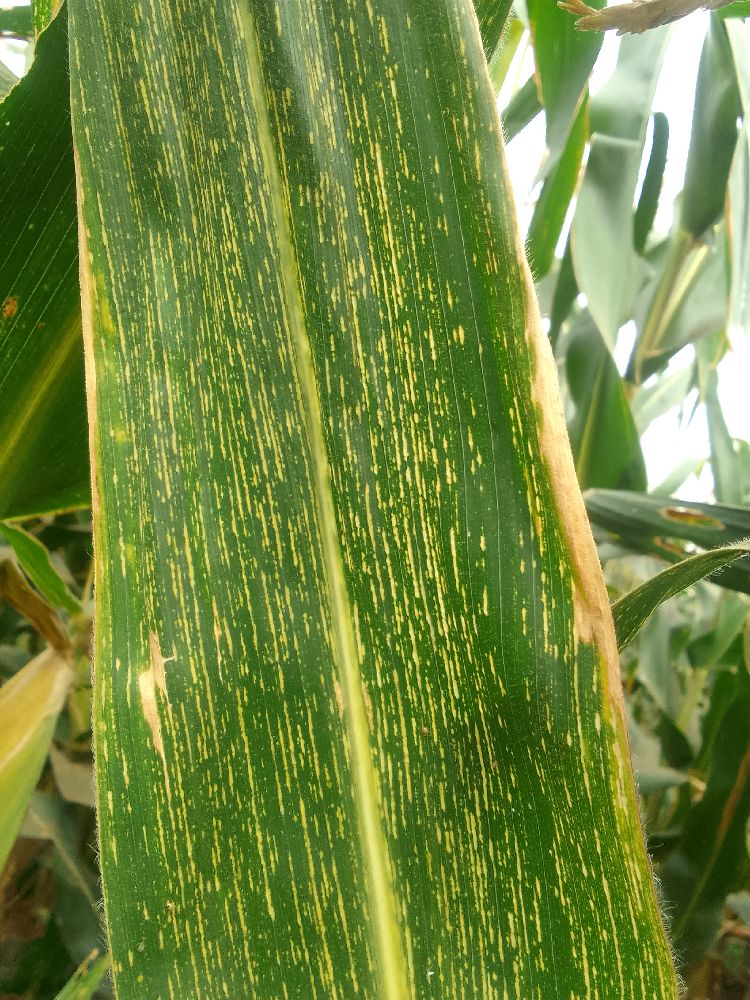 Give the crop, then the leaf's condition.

maize, maize streak virus
